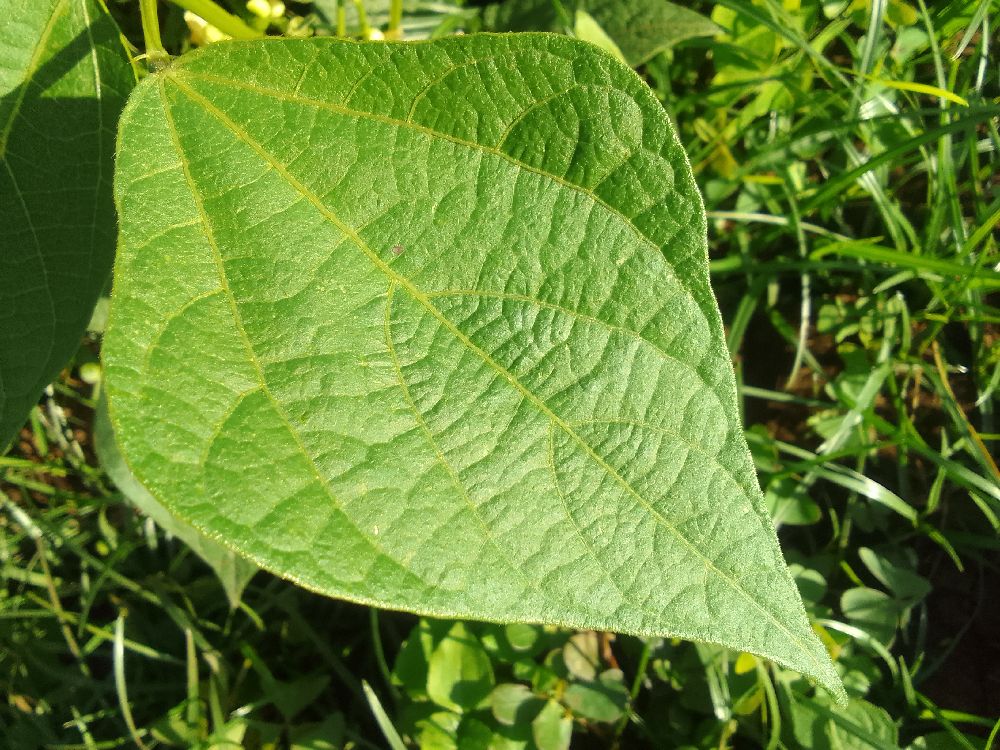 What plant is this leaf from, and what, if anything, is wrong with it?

common bean, healthy
